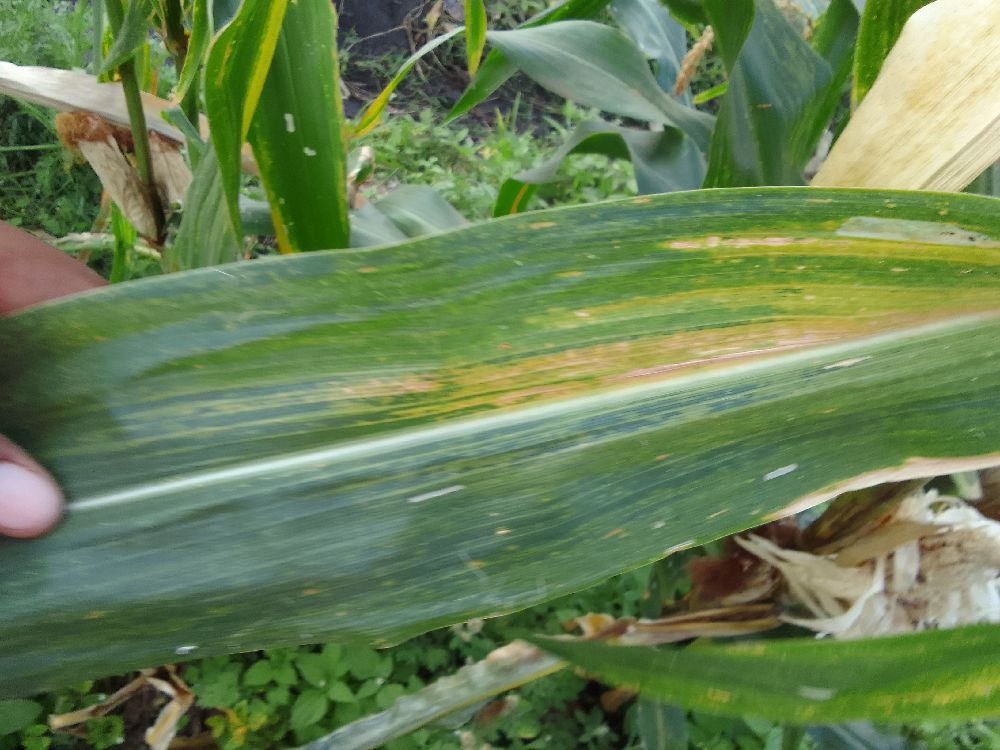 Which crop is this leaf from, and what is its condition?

maize, maize lethal necrosis
